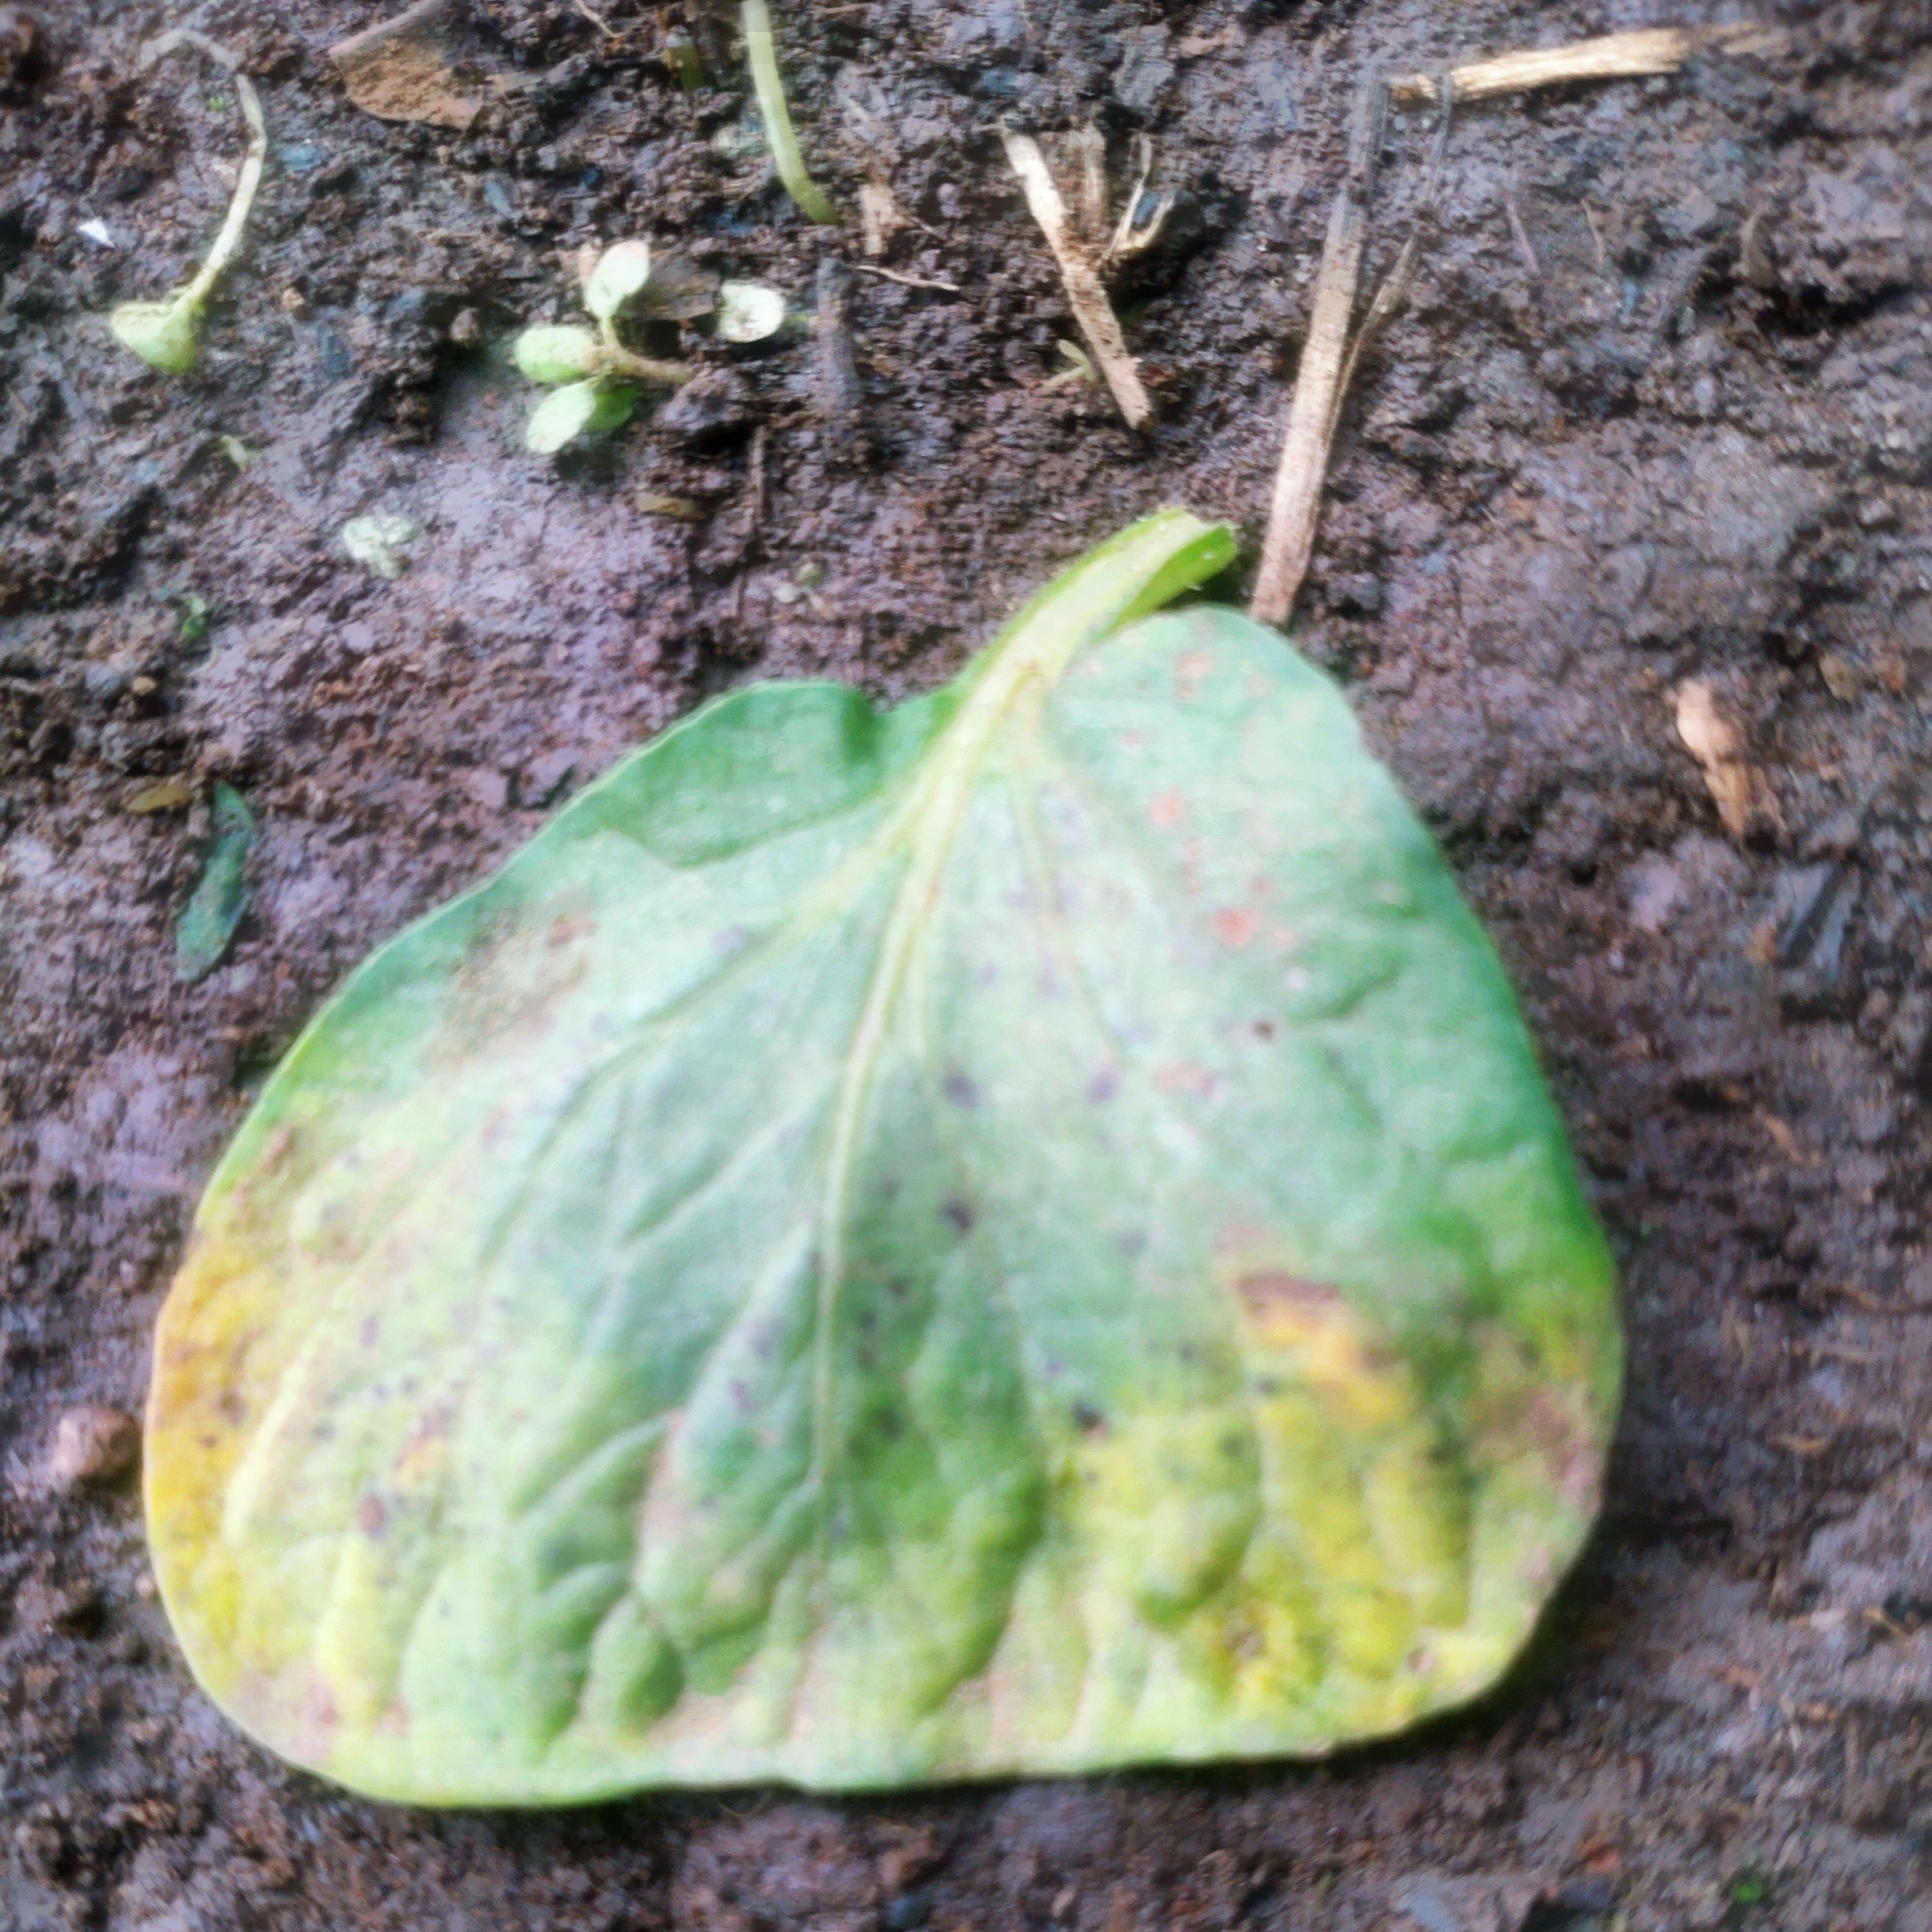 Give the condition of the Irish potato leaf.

late blight
